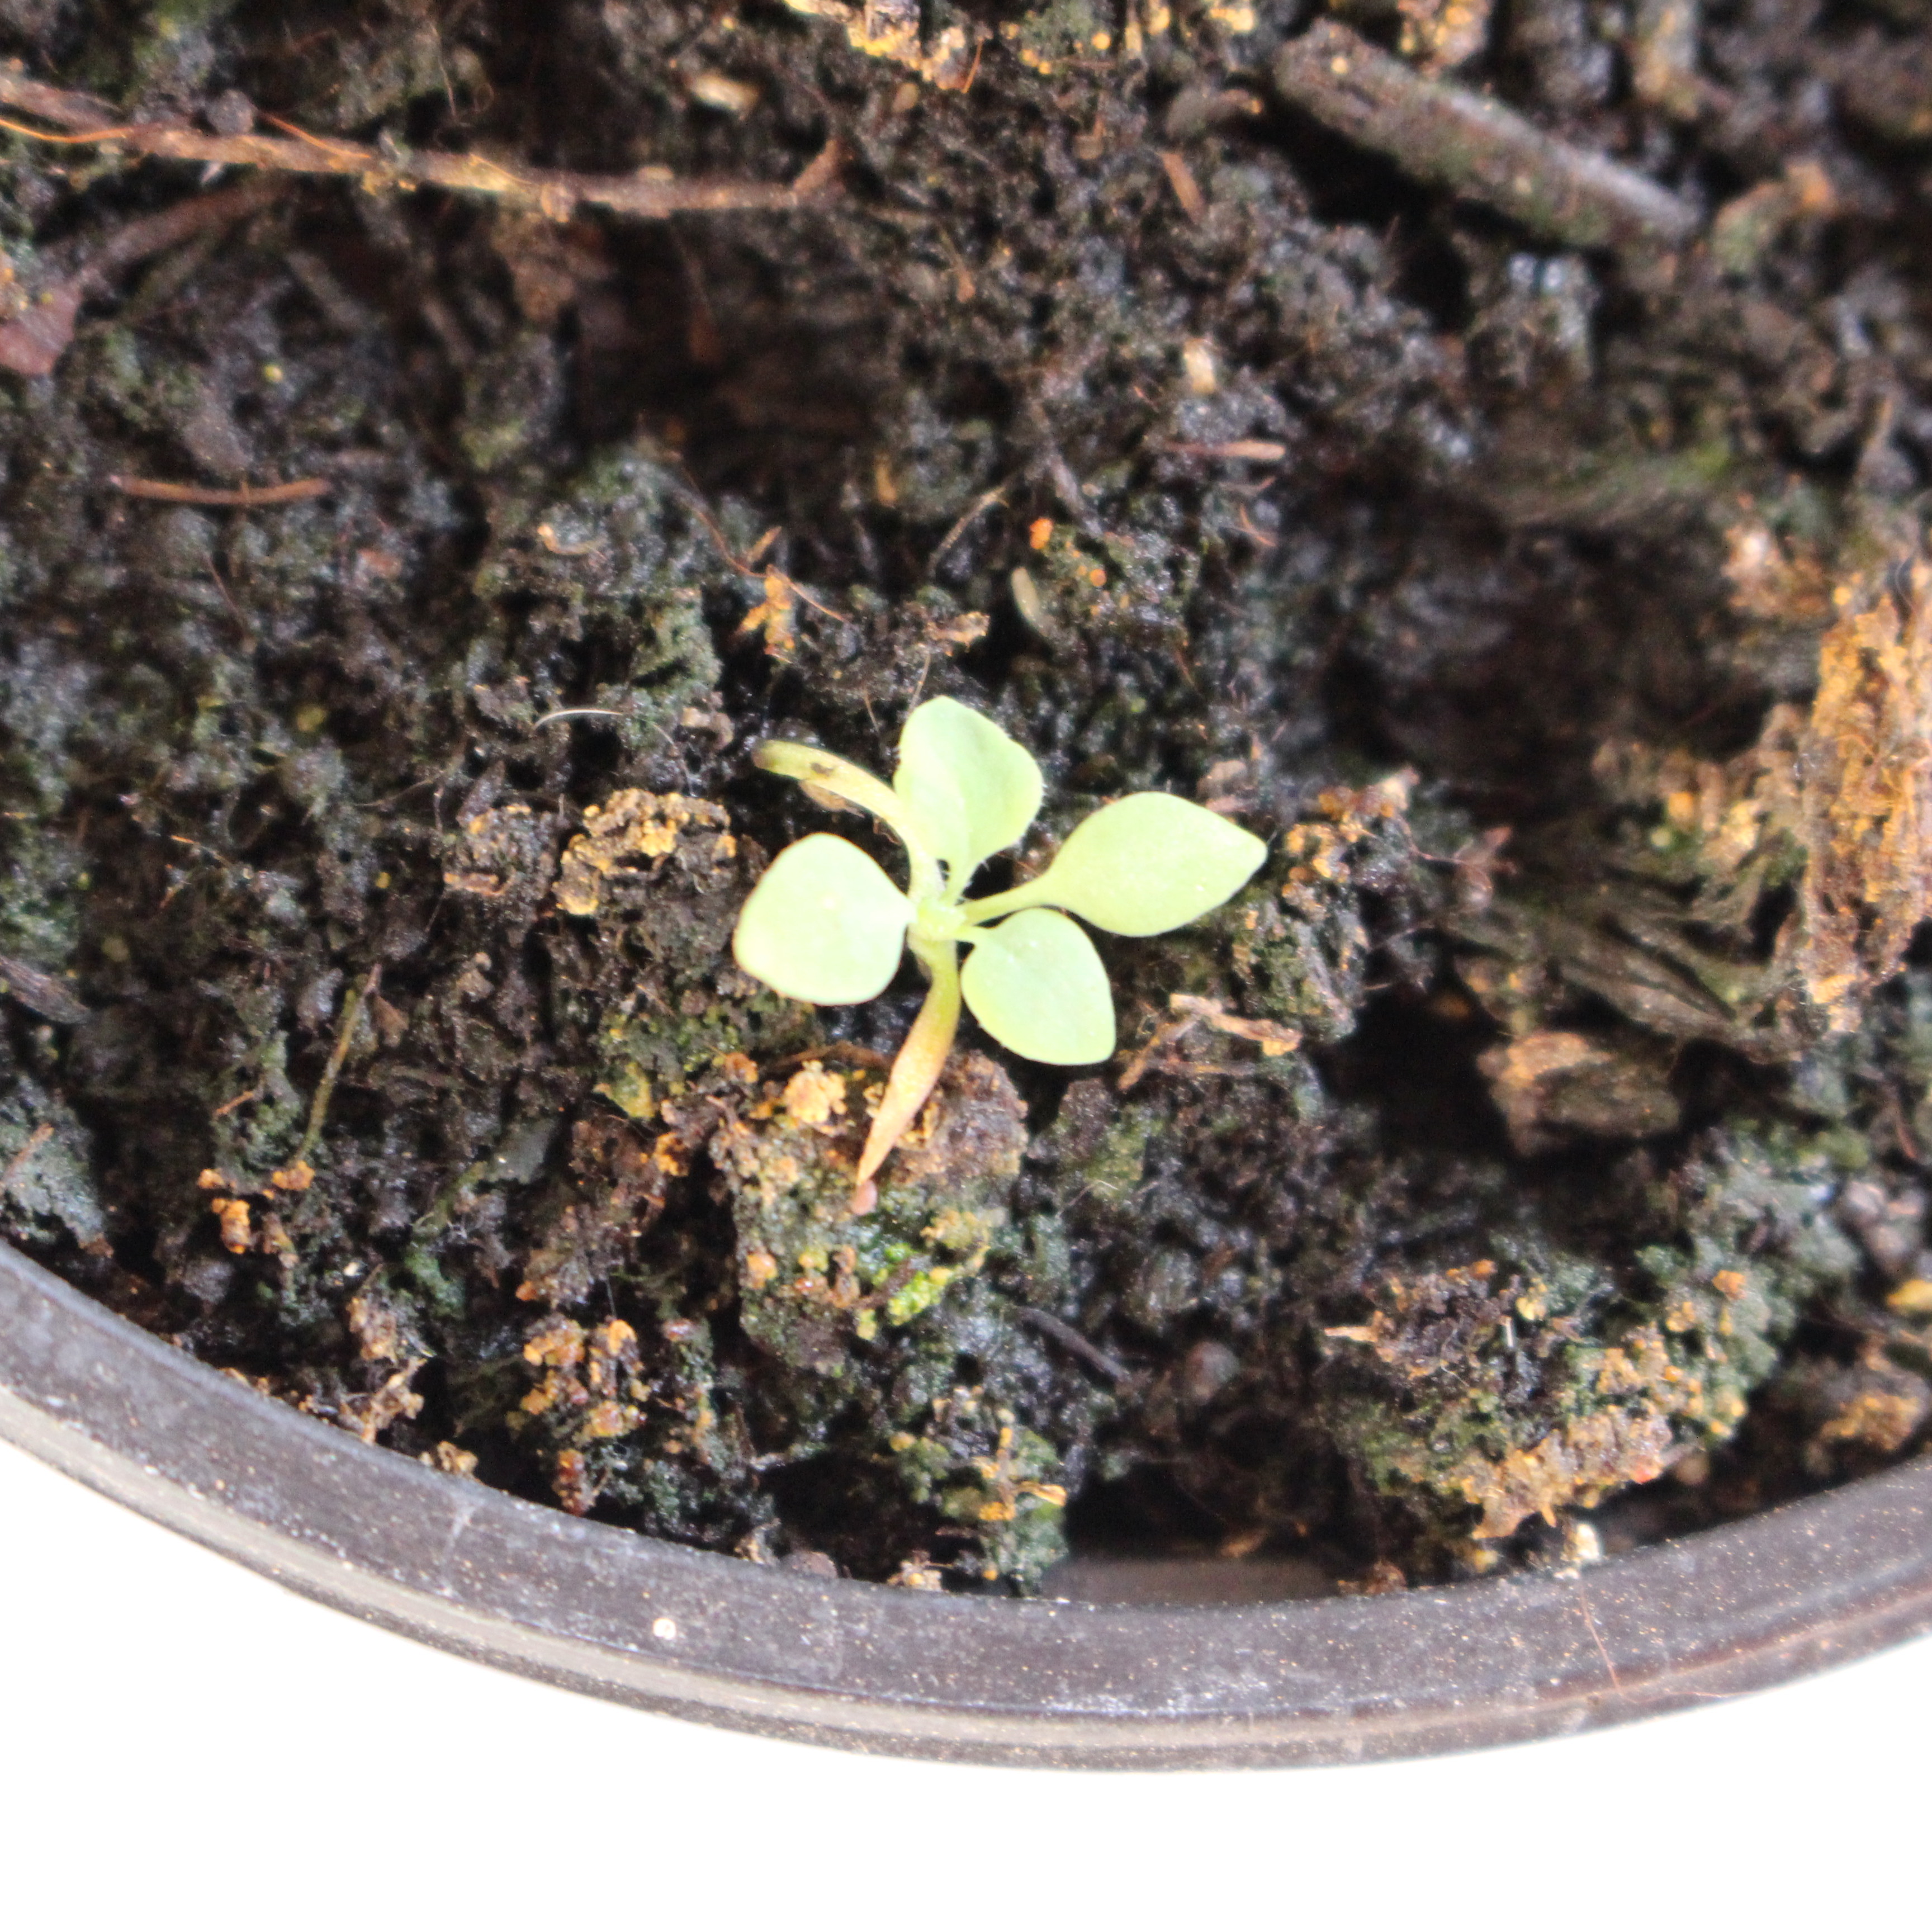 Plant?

Papaver rhoeas
